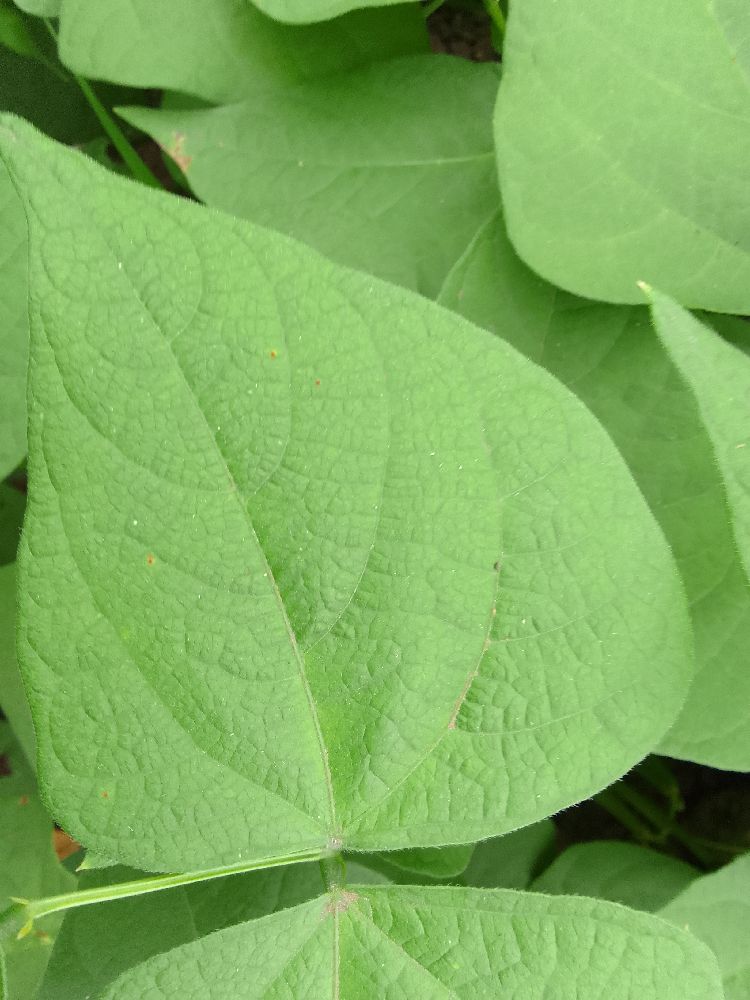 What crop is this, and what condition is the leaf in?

common bean, healthy
